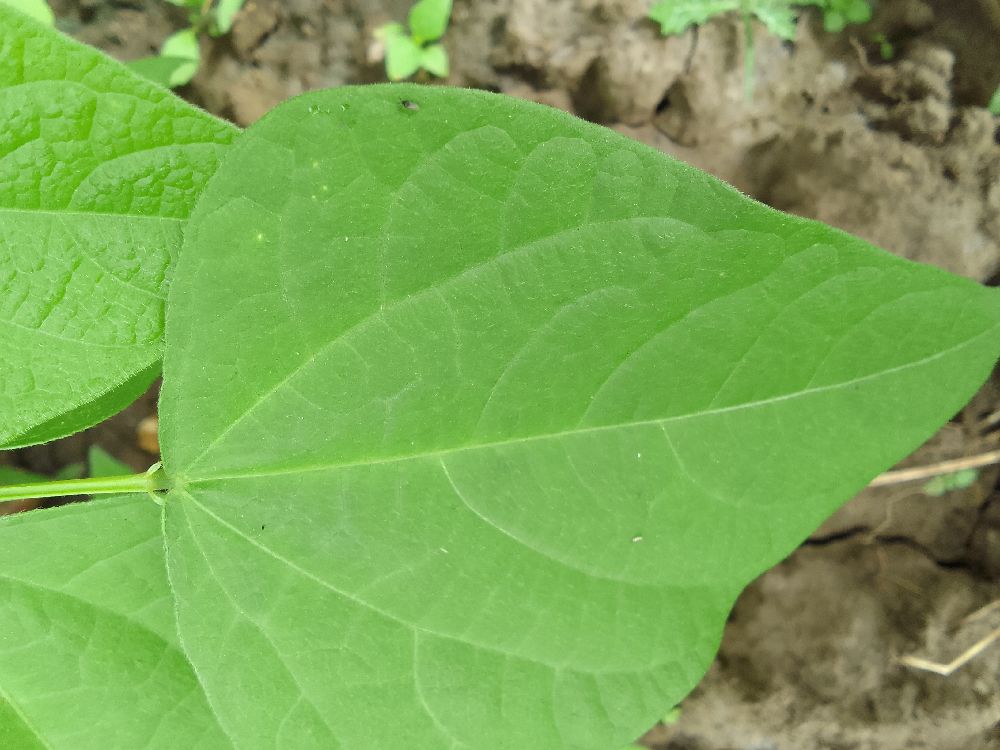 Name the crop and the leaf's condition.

common bean, healthy
